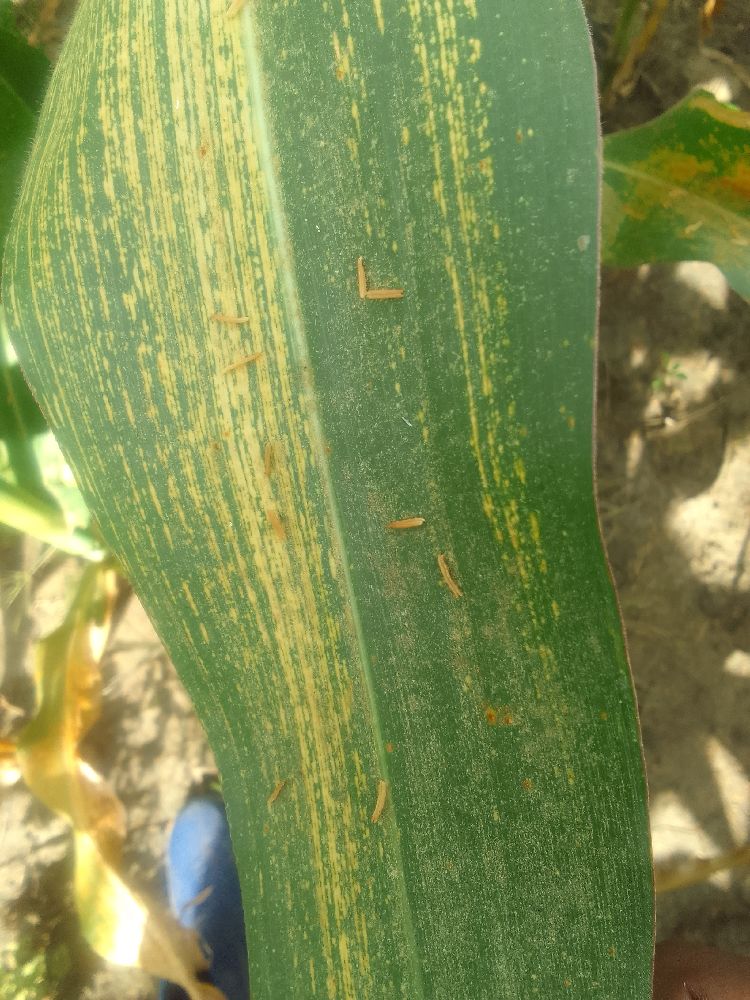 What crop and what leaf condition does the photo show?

maize, maize streak virus
